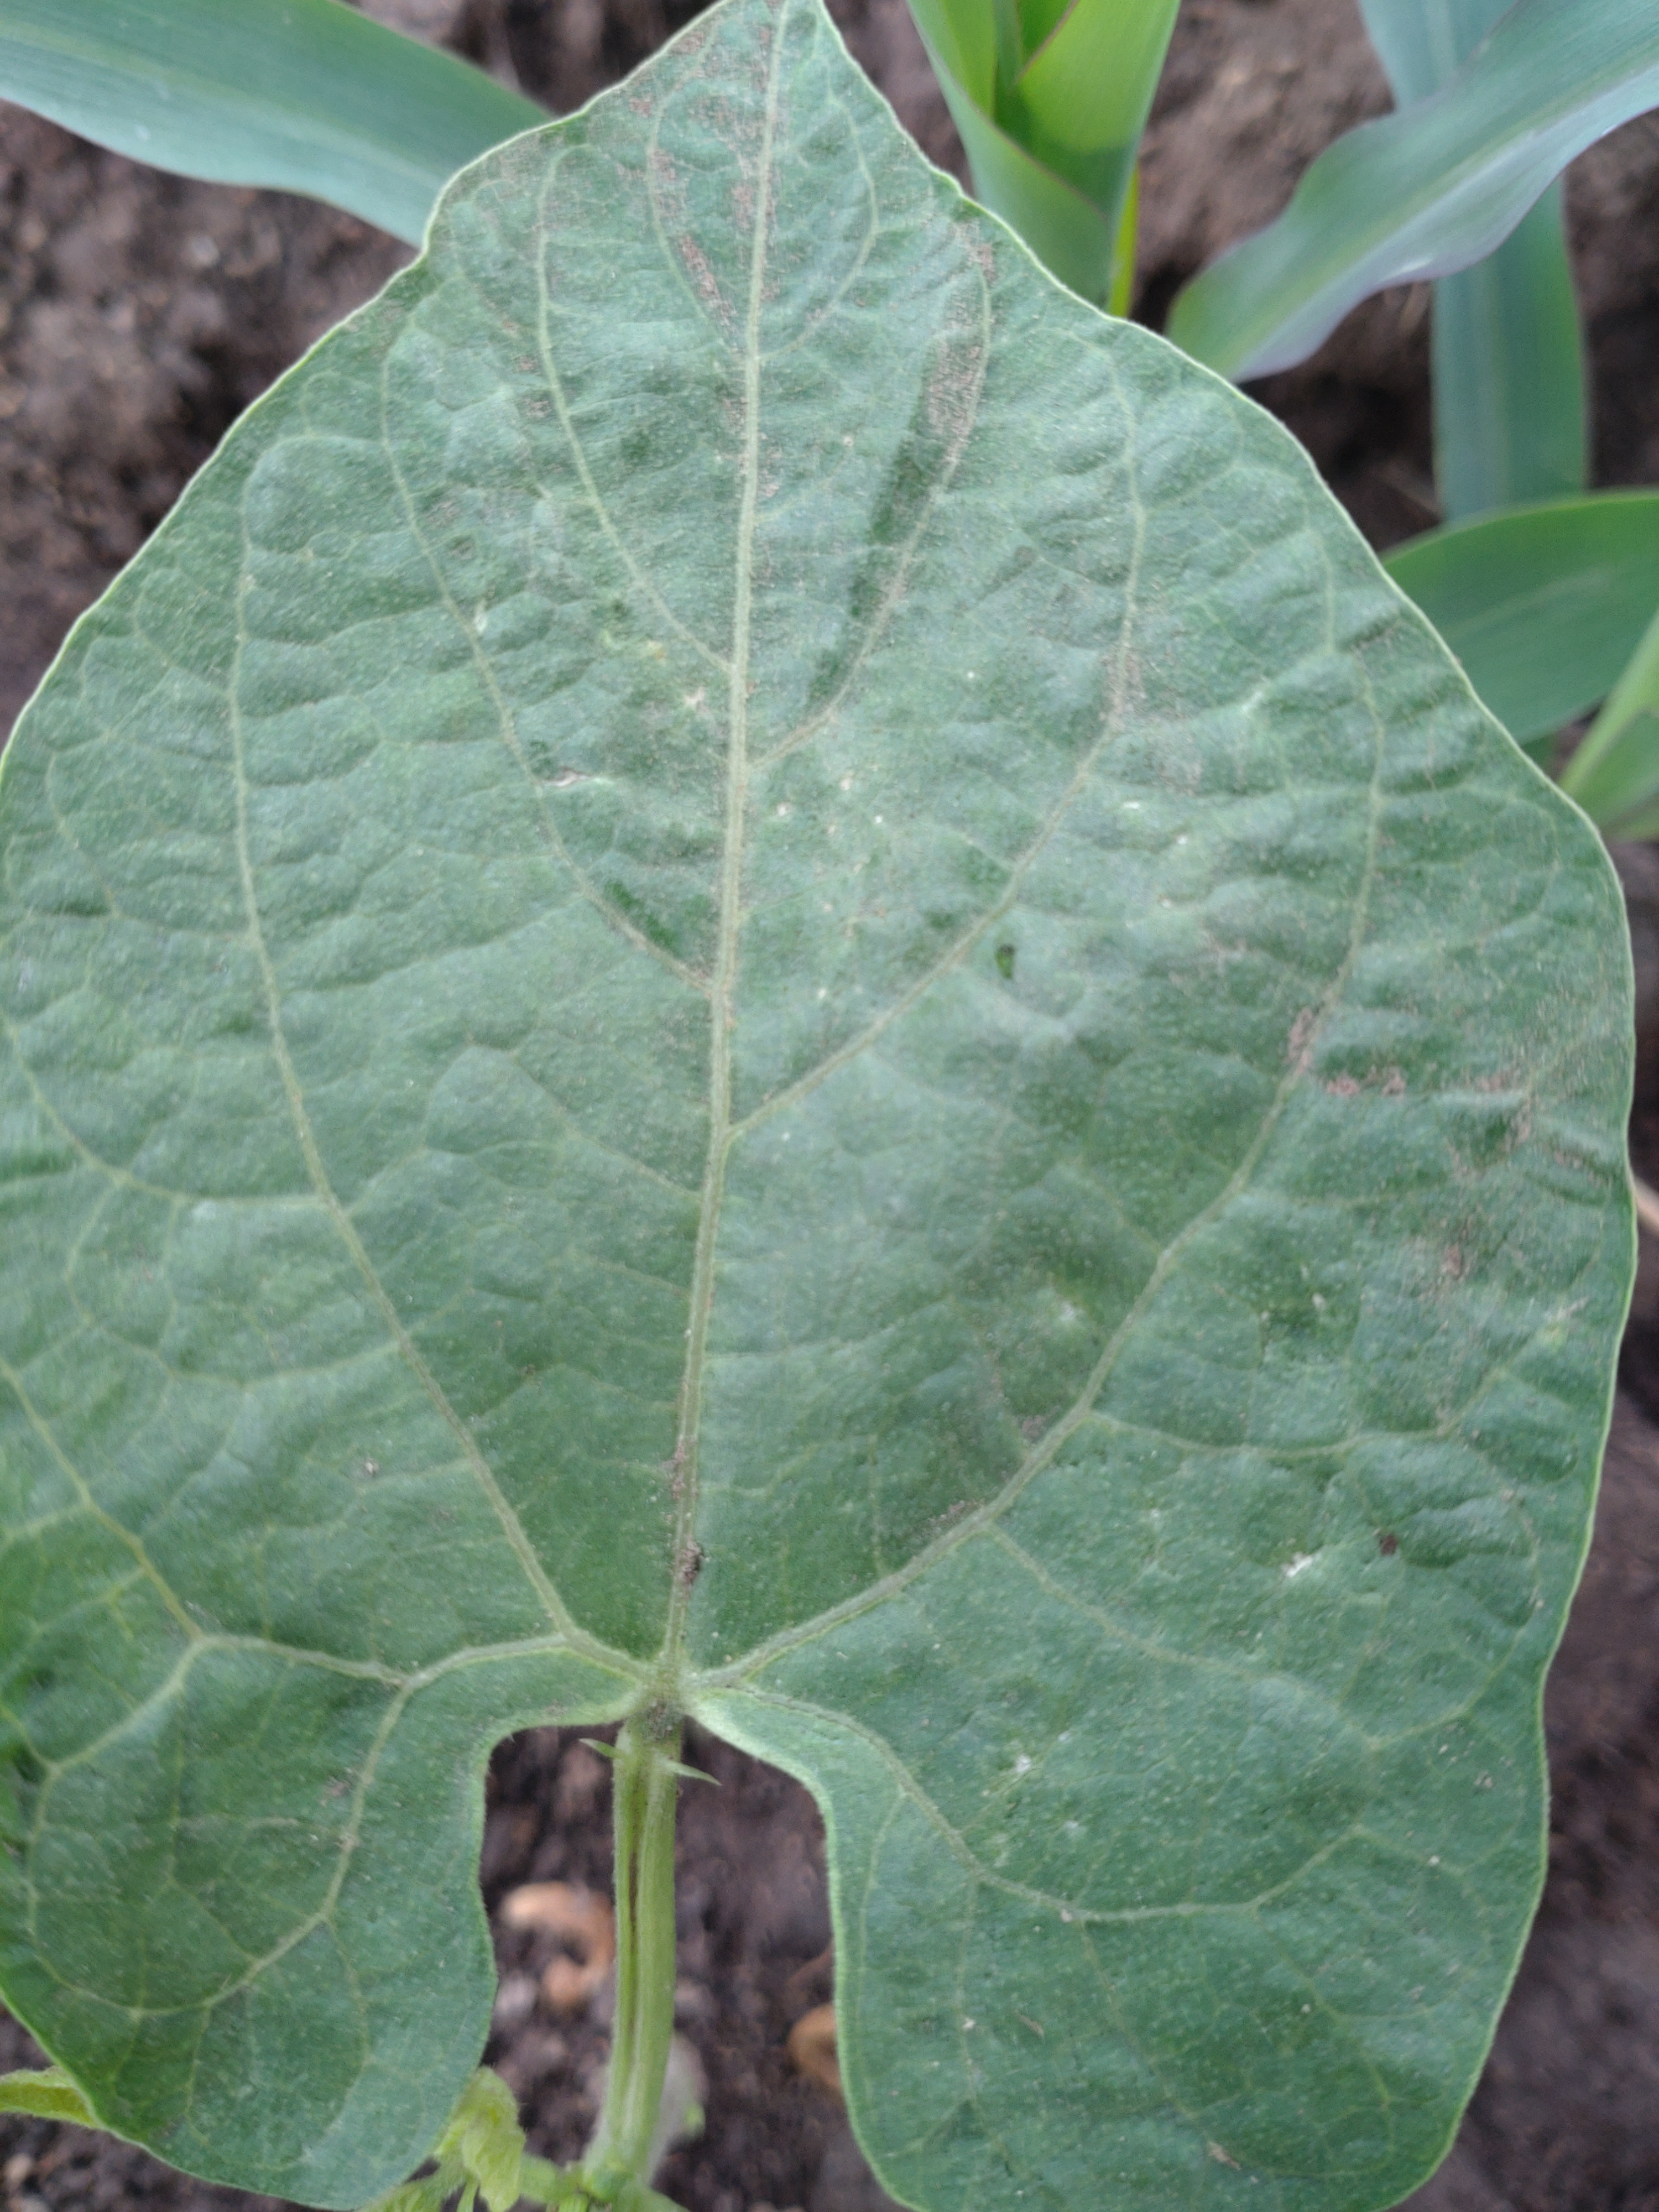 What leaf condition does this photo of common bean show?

healthy
